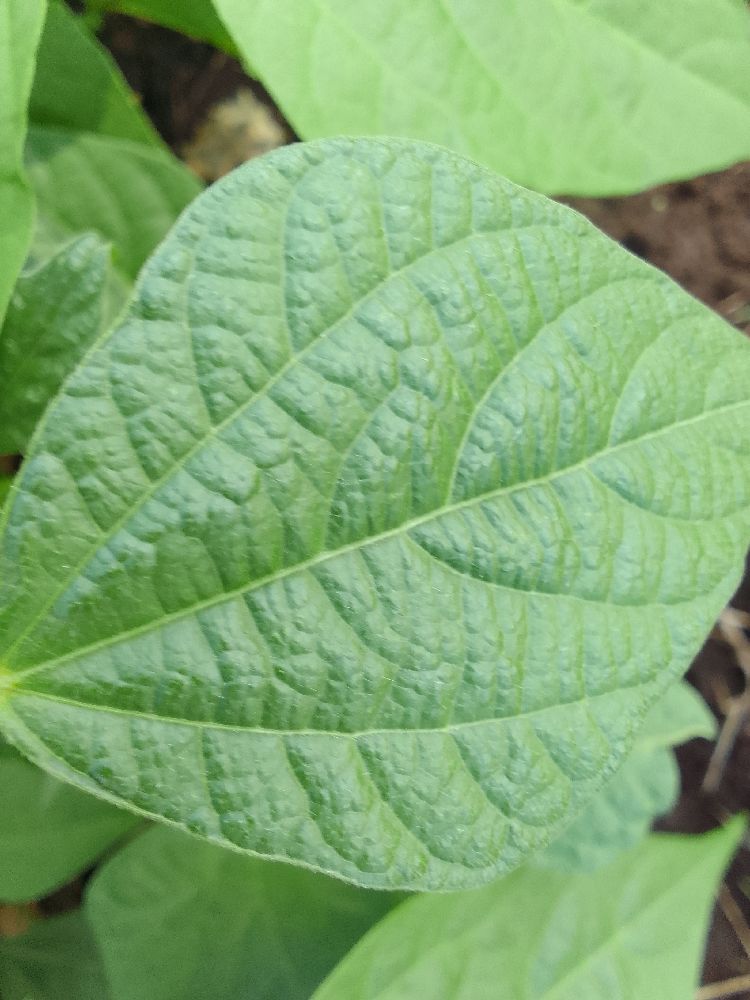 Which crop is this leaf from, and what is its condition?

common bean, healthy
